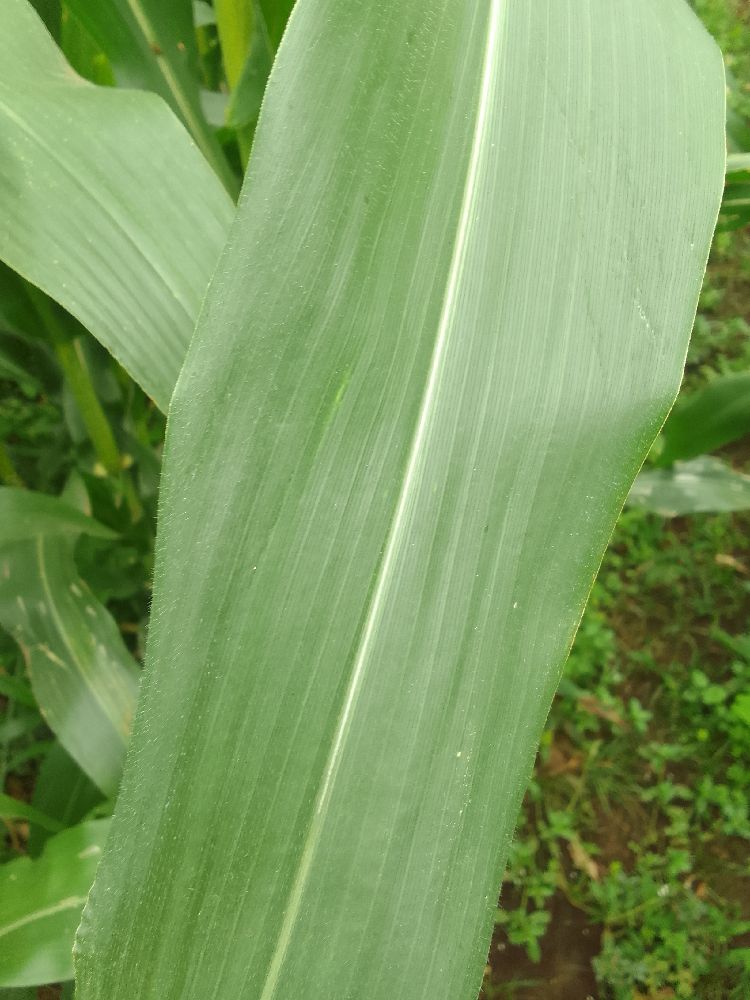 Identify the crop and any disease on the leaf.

maize, healthy
